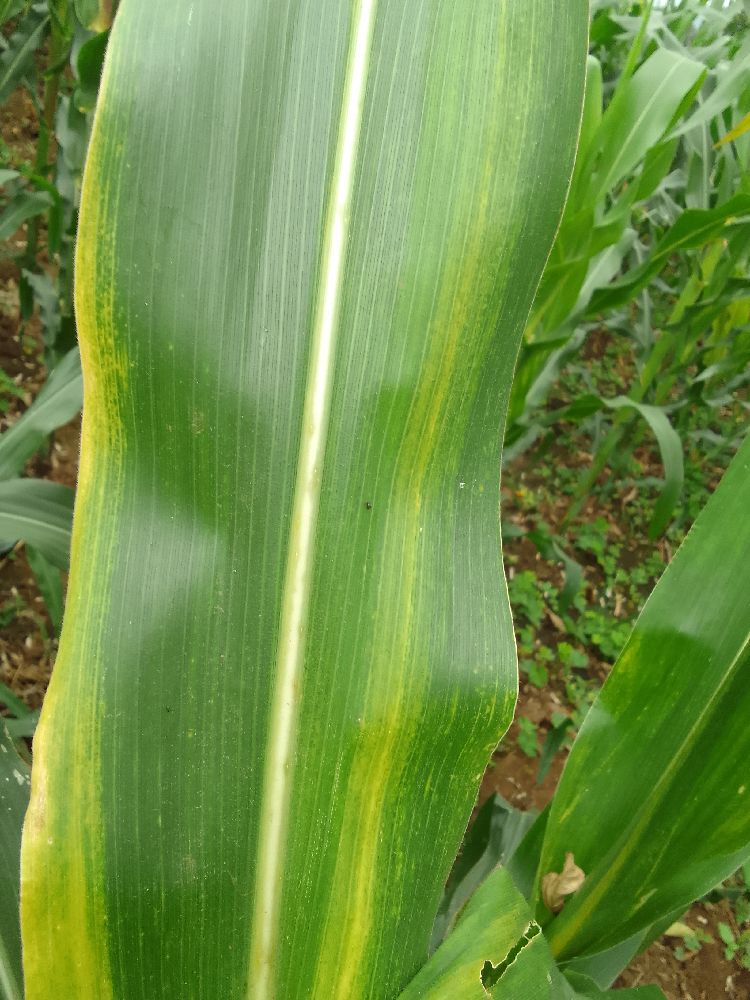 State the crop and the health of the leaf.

maize, maize lethal necrosis
